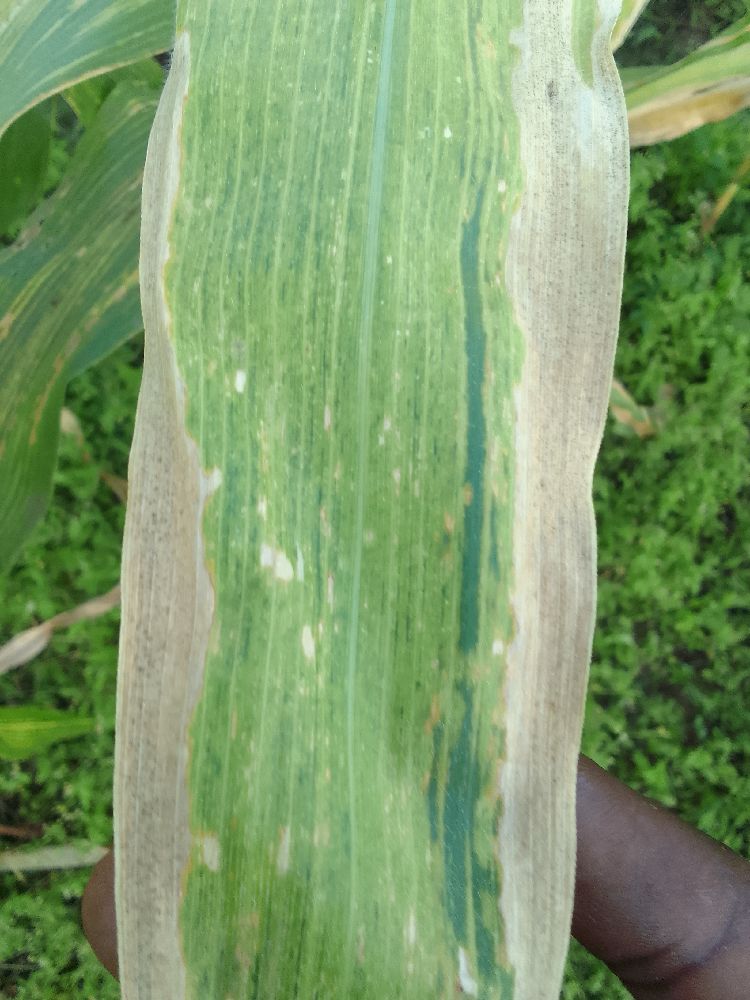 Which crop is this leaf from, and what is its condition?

maize, maize lethal necrosis
